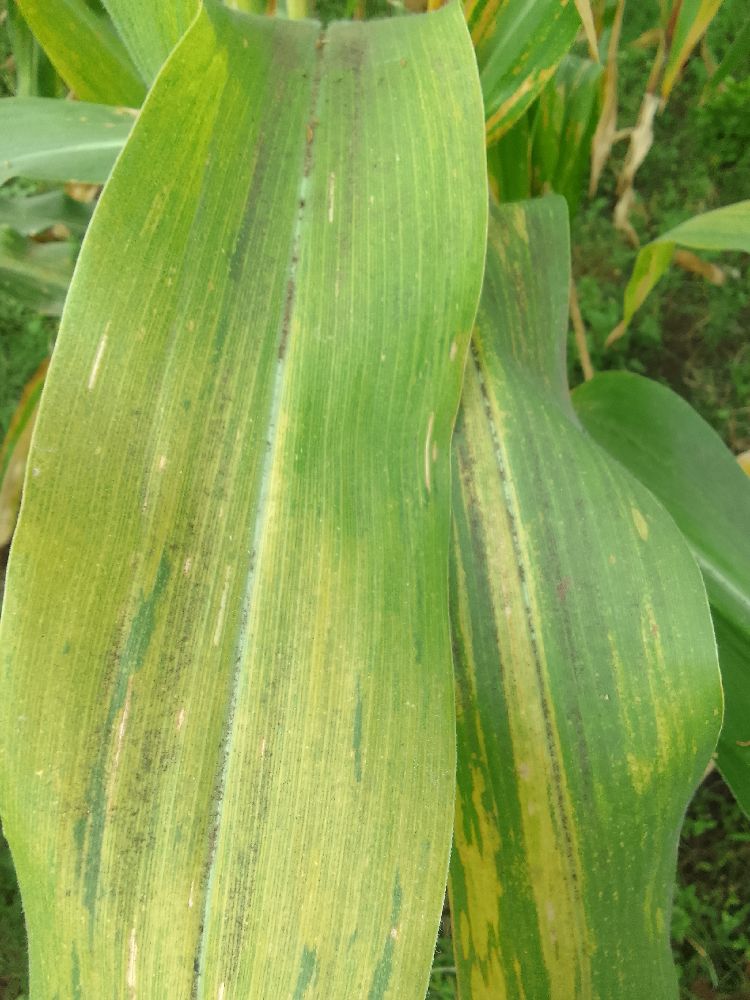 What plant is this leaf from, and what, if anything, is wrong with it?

maize, maize lethal necrosis
